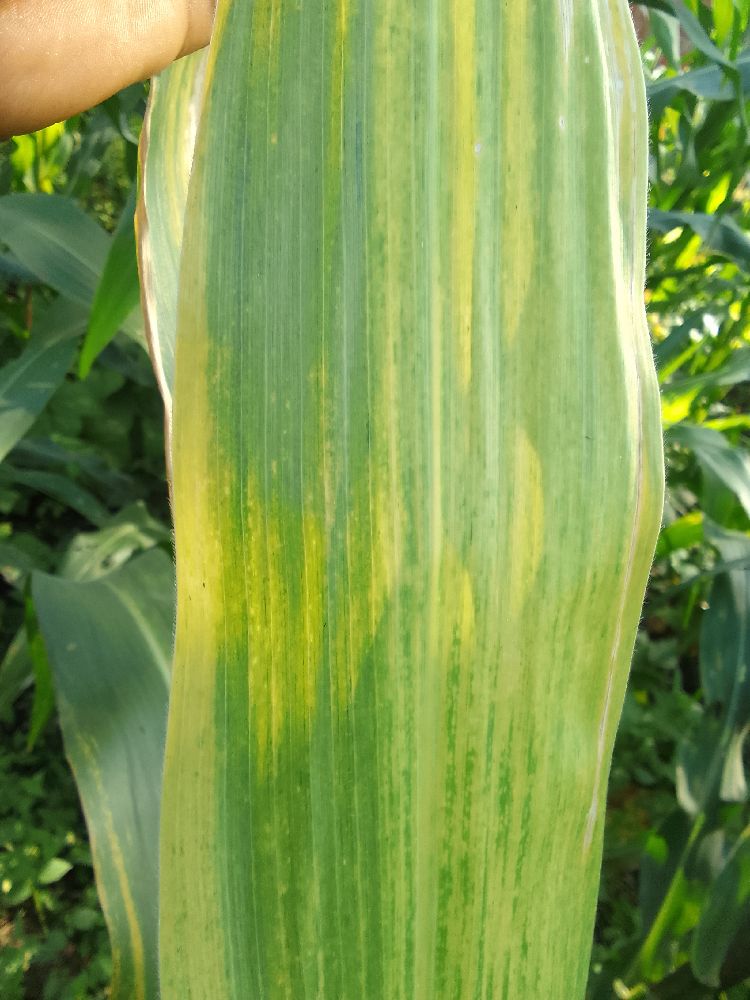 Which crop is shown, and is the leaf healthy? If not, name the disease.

maize, maize lethal necrosis
